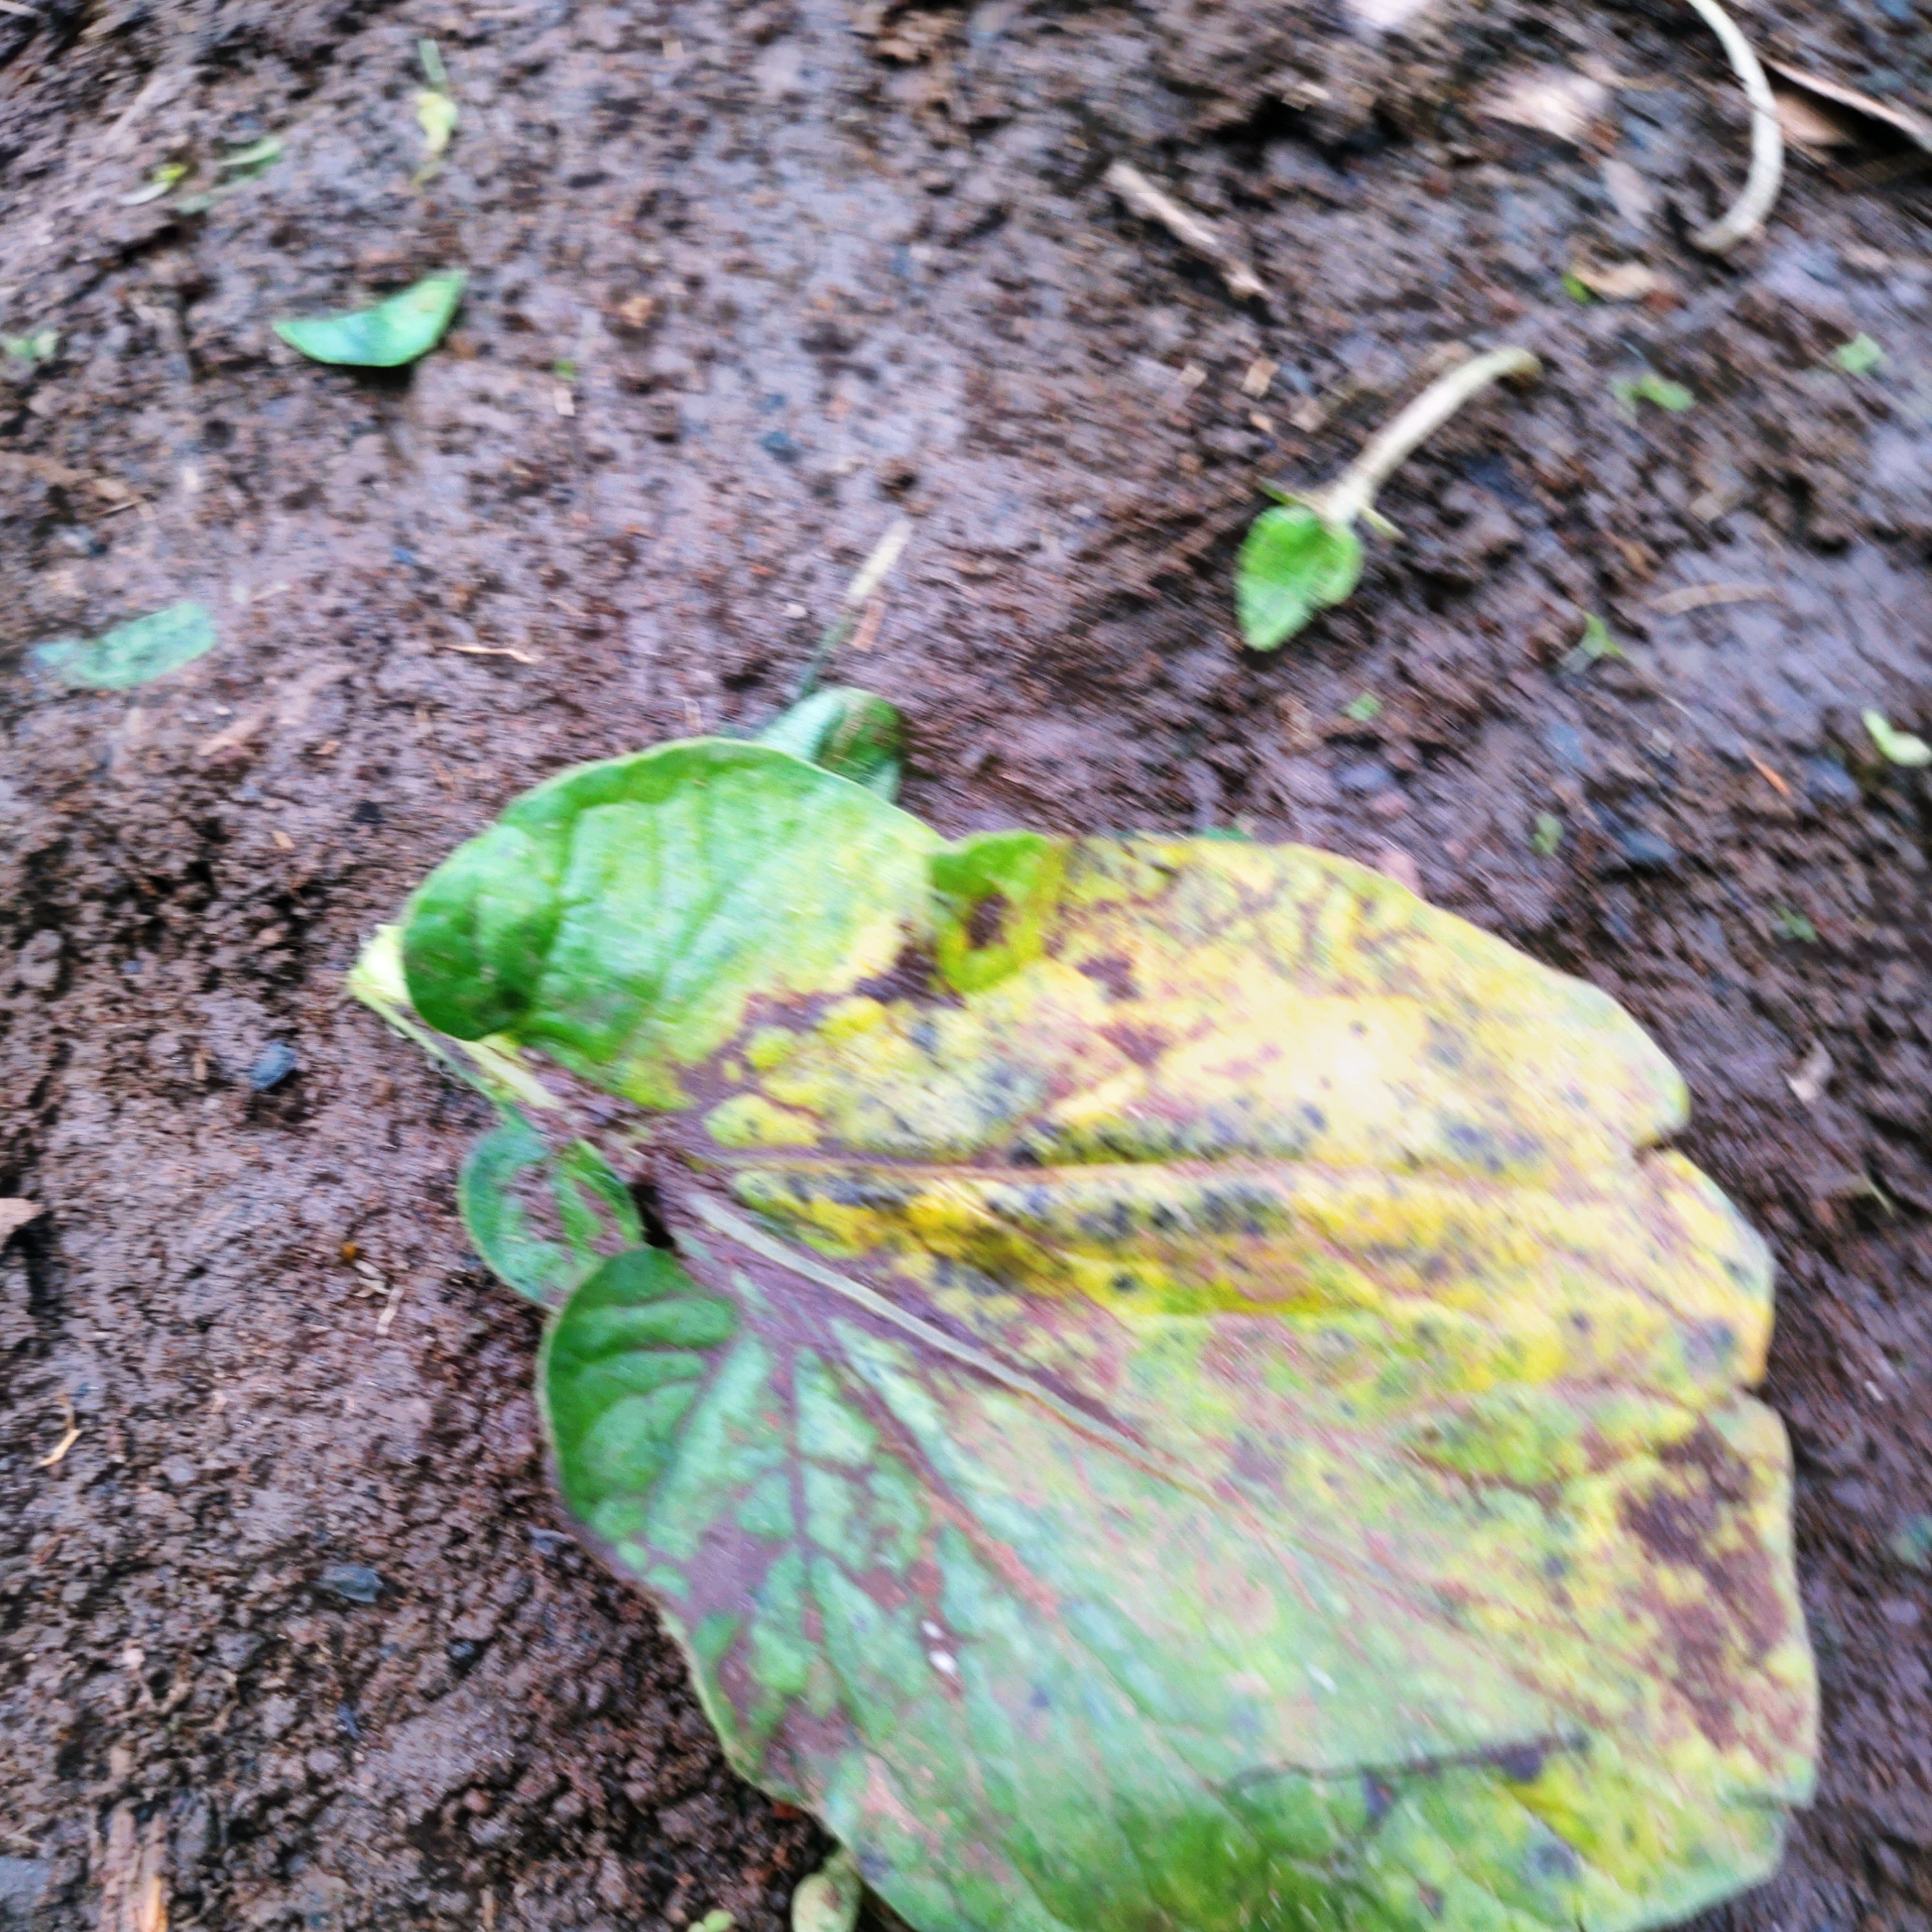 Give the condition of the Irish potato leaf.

late blight
